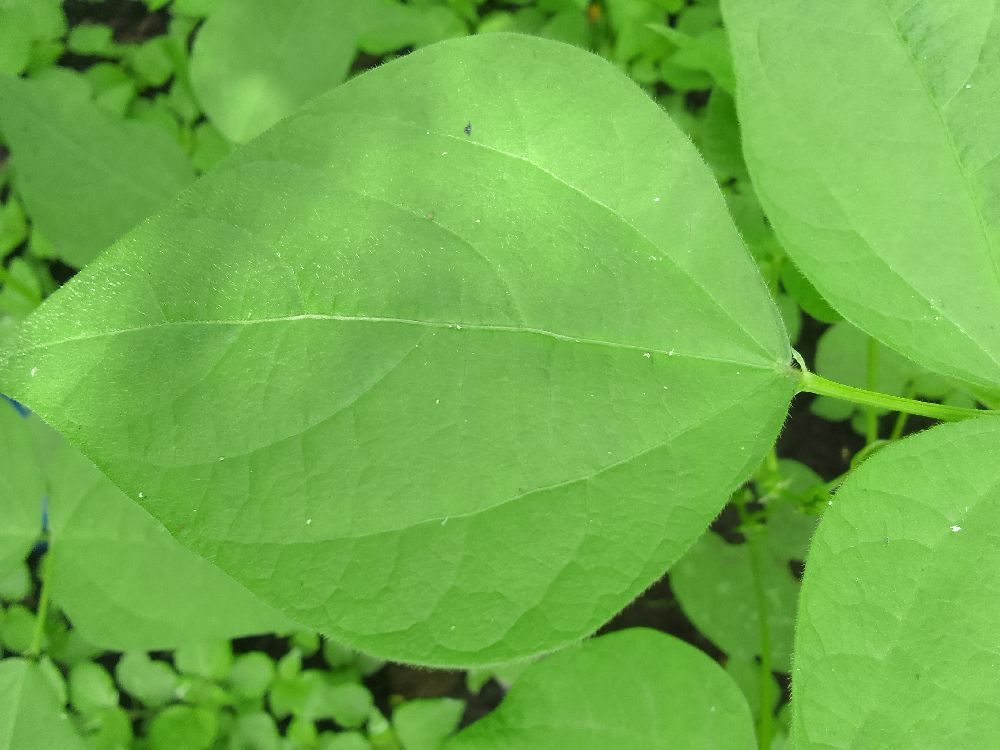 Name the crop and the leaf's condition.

common bean, healthy
